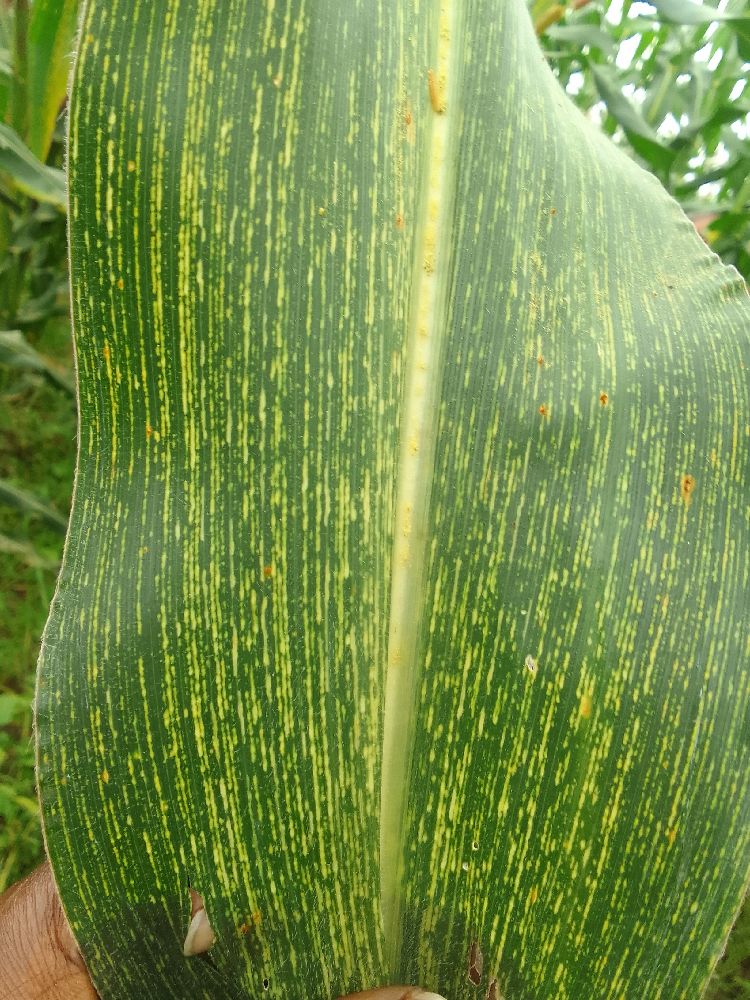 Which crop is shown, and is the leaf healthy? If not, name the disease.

maize, maize streak virus
